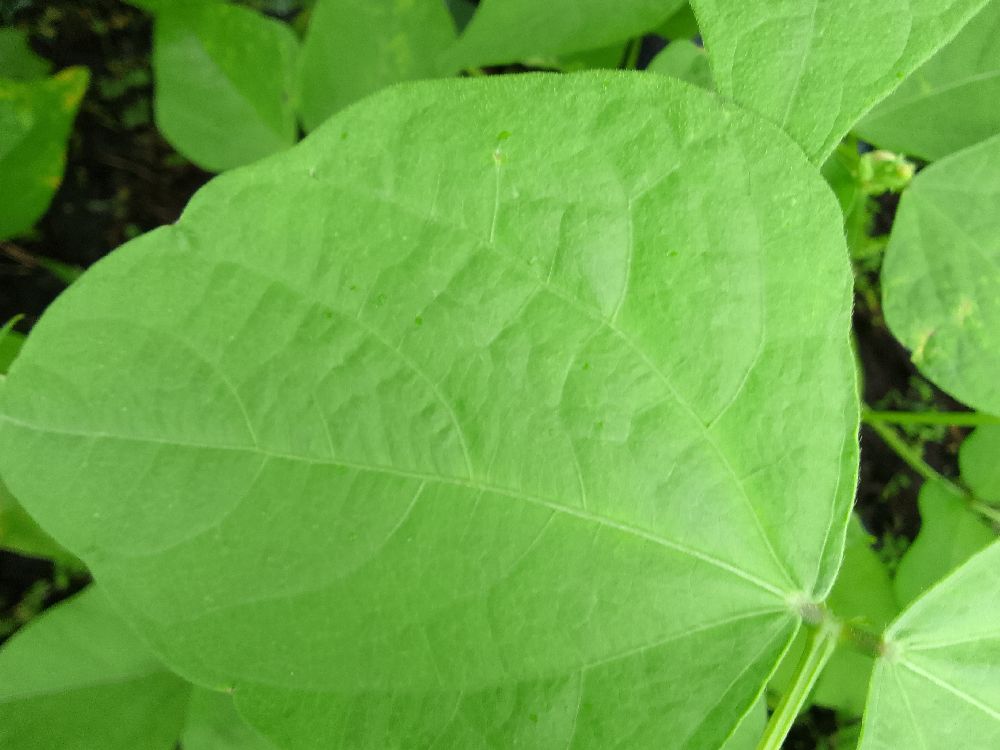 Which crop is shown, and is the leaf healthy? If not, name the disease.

common bean, healthy
